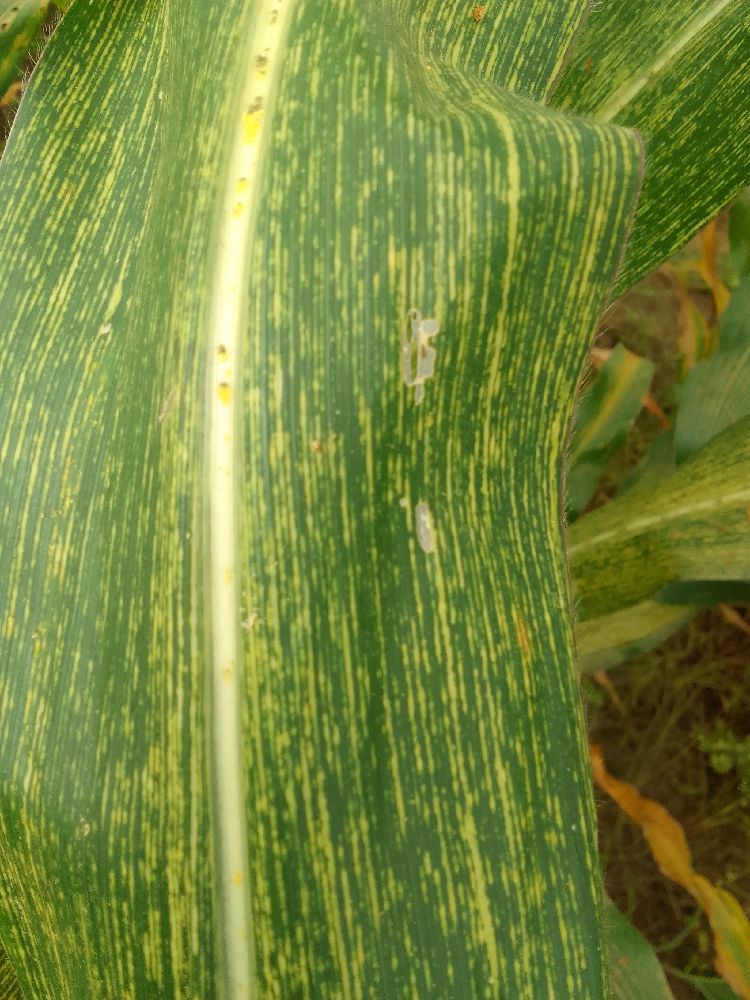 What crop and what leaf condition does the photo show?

maize, maize streak virus
